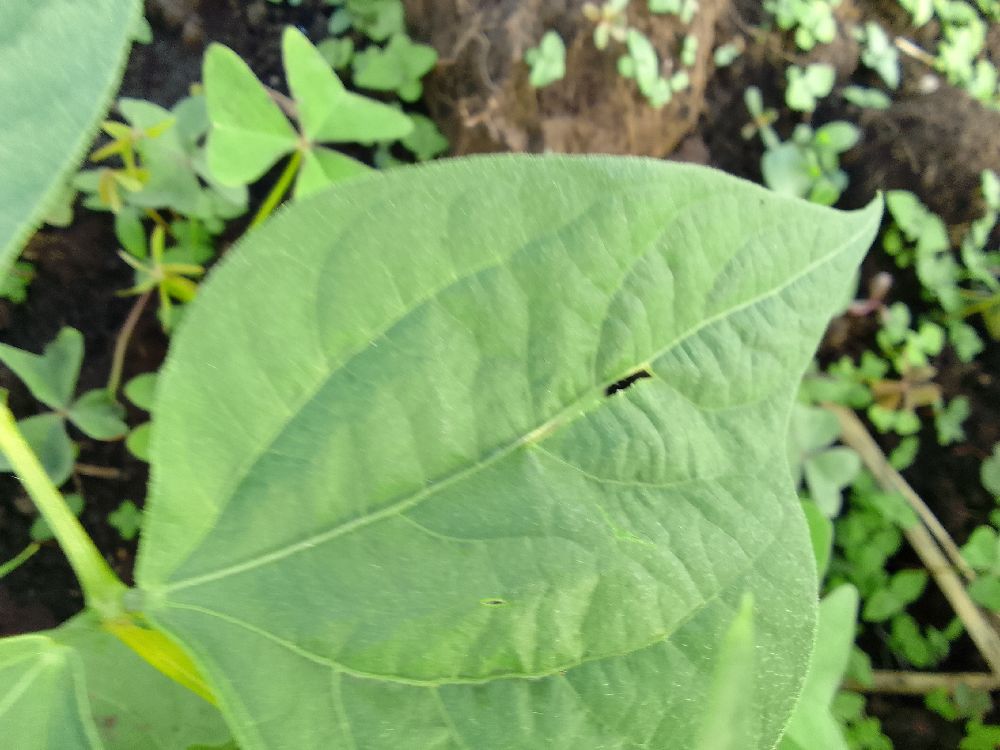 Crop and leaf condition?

common bean, healthy
